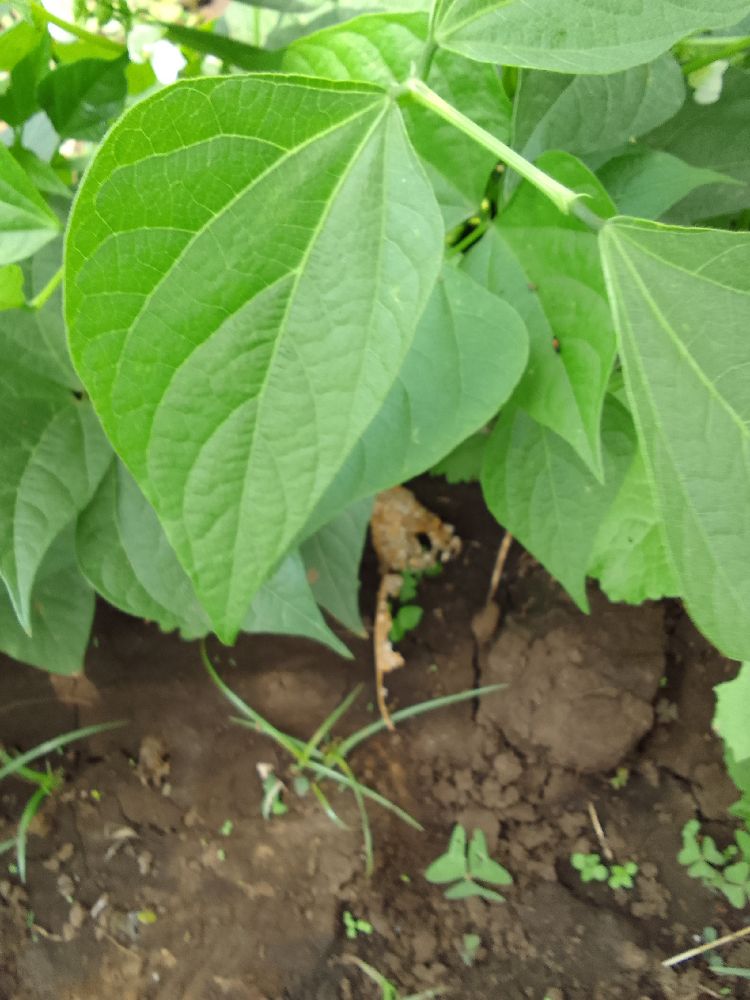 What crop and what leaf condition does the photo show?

common bean, healthy
